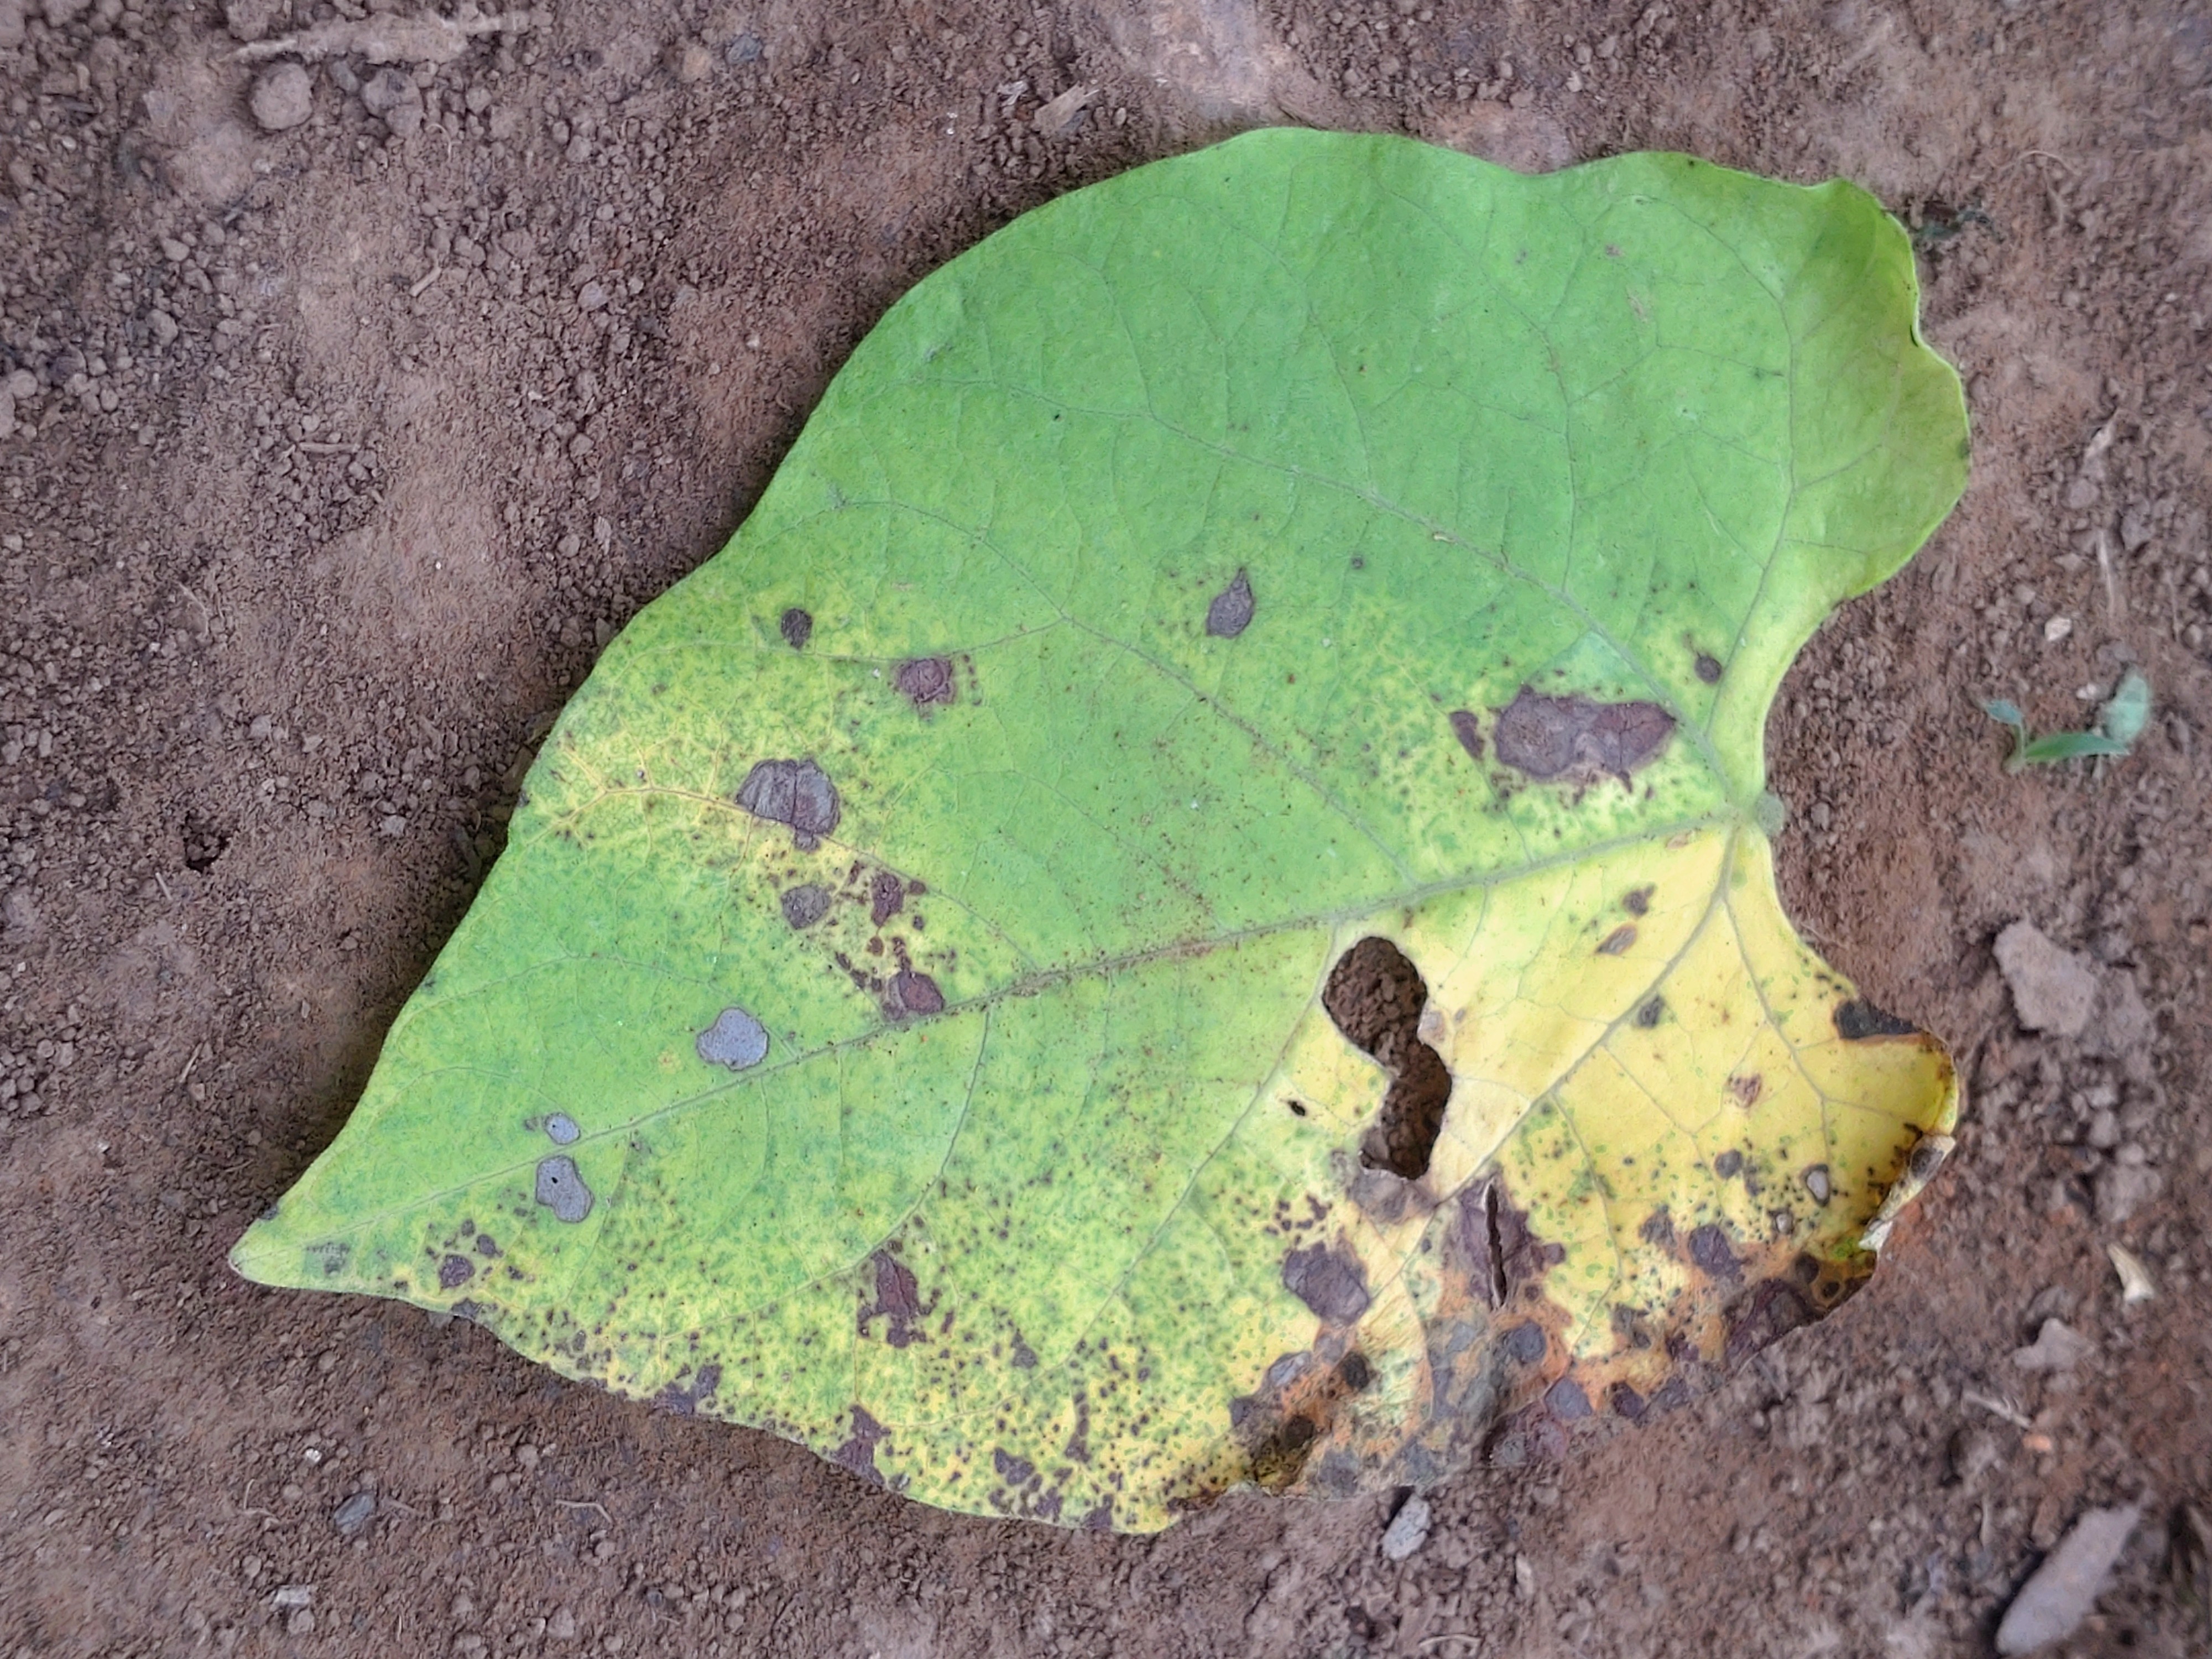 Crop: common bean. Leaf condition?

anthracnose
